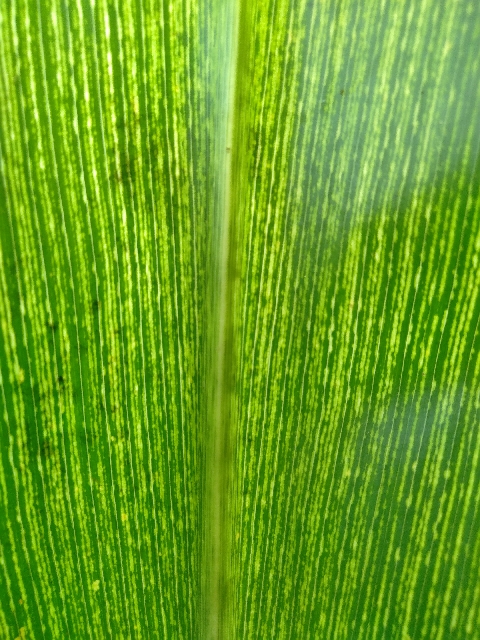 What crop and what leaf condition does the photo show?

maize, maize streak virus
